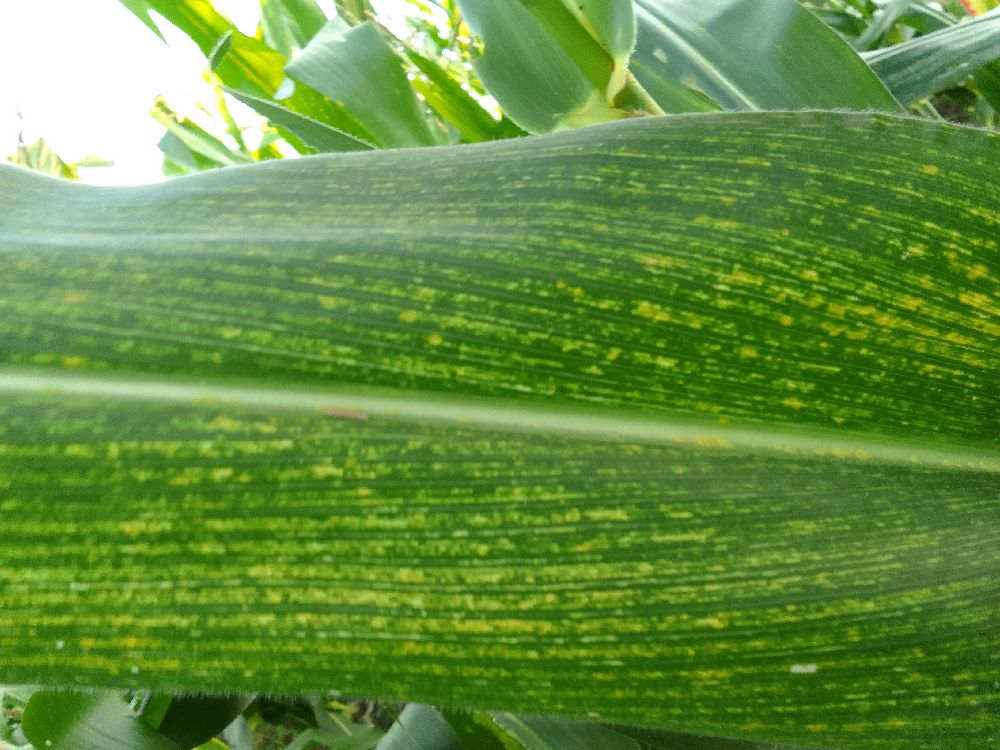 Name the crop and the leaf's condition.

maize, maize streak virus
